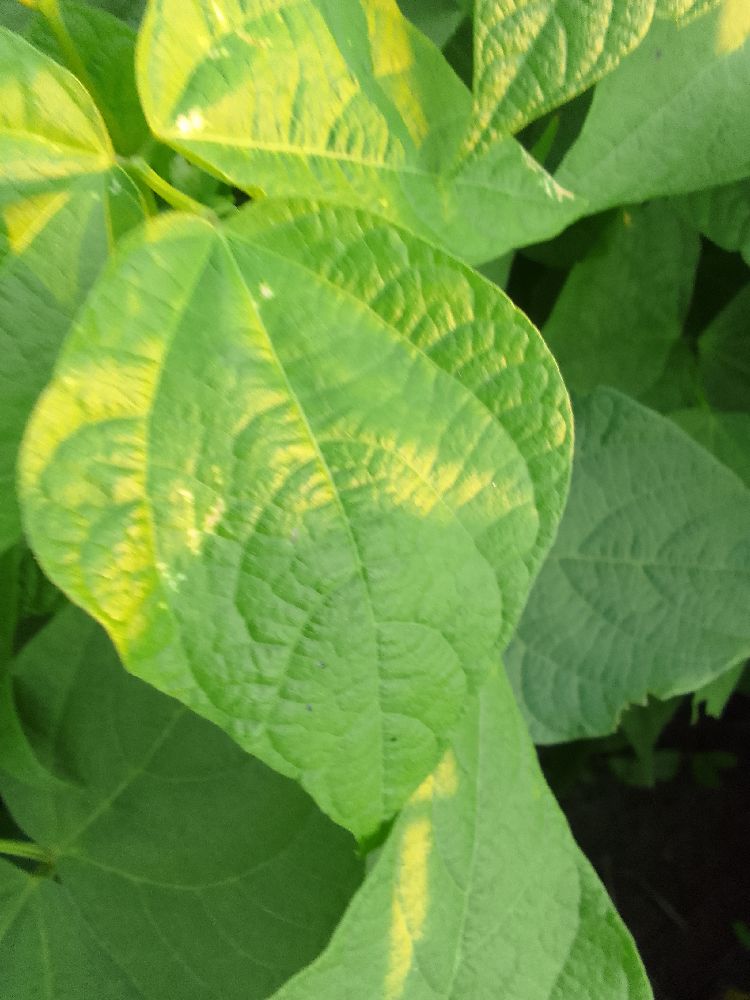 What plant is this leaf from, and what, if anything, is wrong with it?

common bean, healthy
